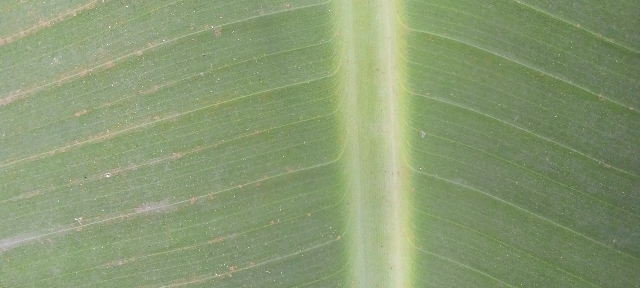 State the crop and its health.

banana, healthy
